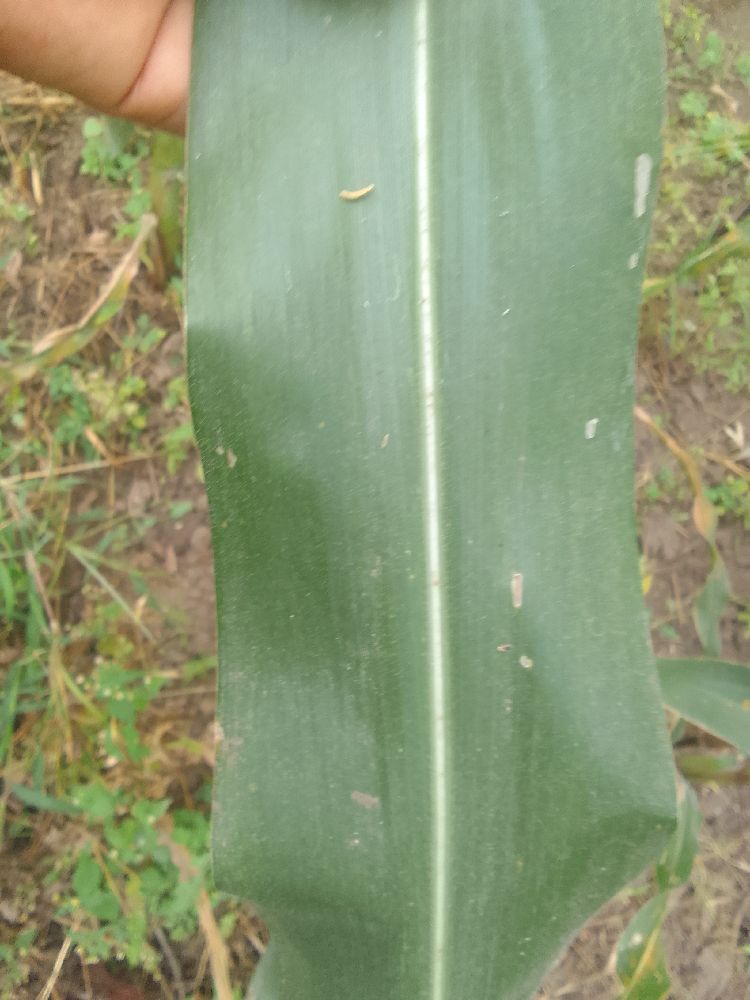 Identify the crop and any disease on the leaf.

maize, healthy
